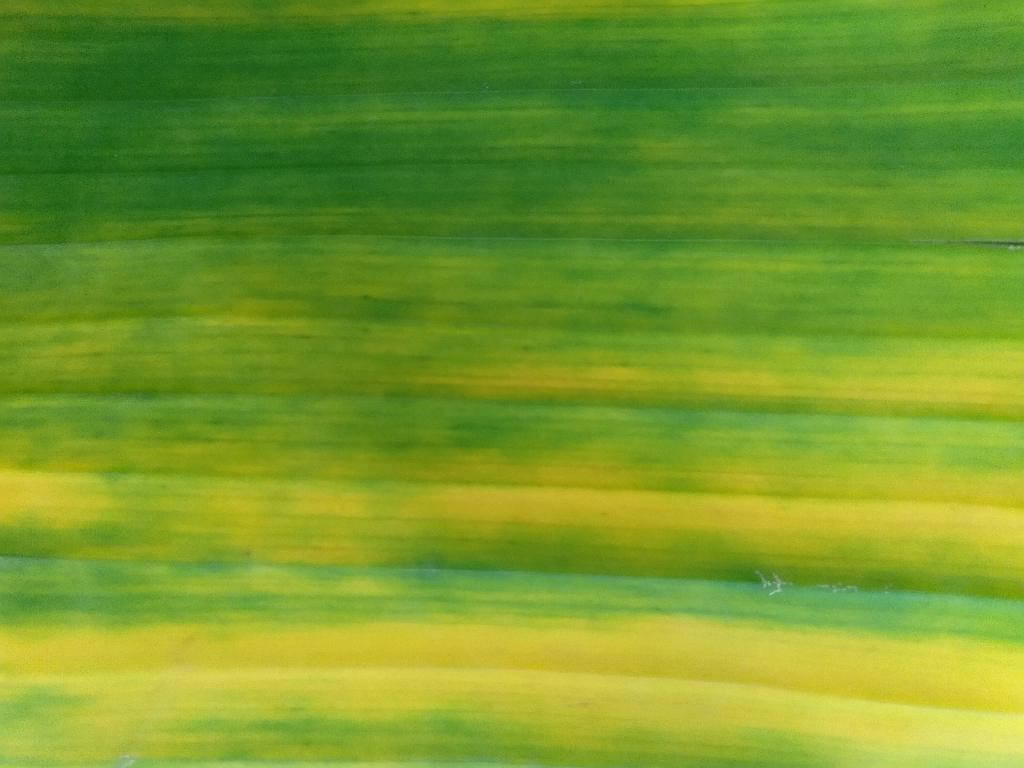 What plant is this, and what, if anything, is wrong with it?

banana, fusarium wilt race 1
